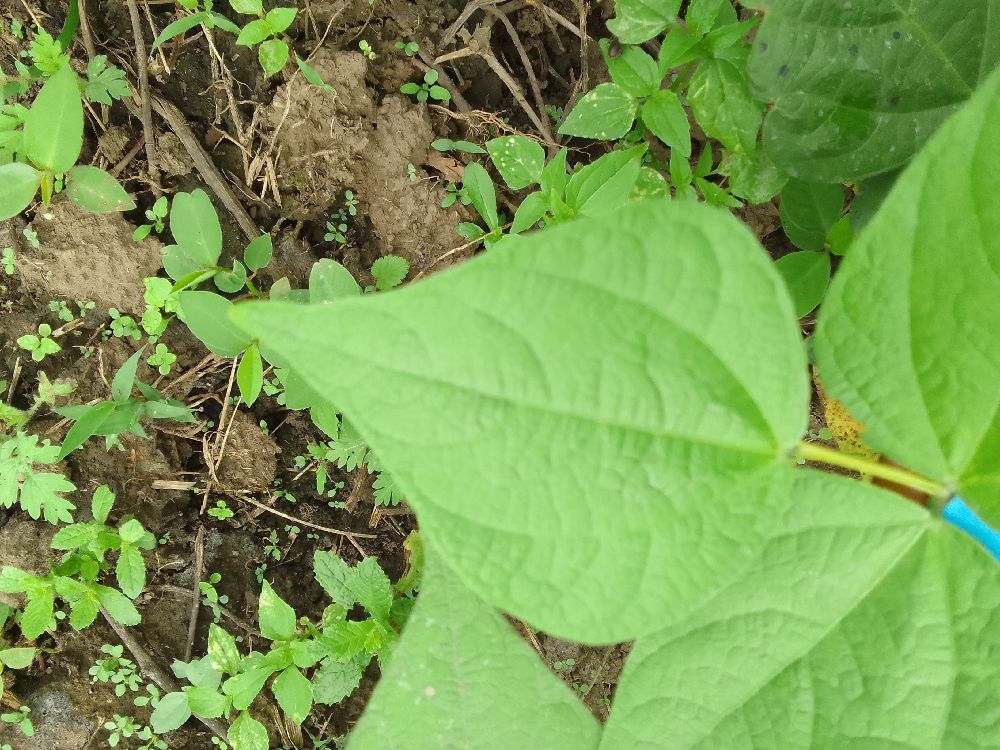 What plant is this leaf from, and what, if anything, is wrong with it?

common bean, healthy
